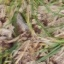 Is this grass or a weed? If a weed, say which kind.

grass
